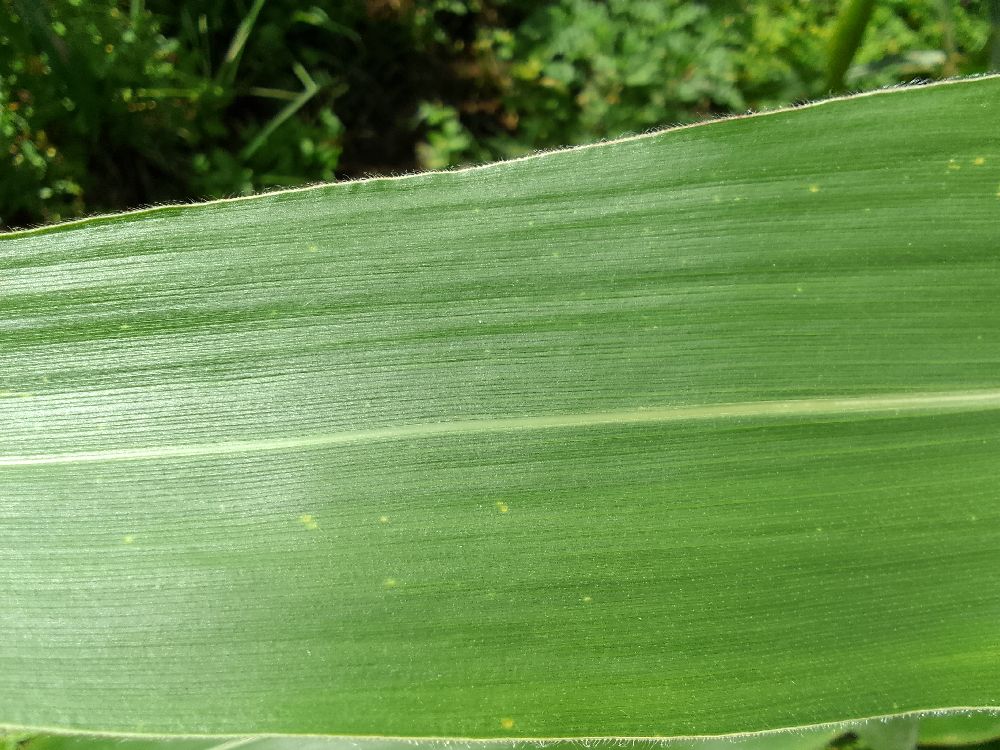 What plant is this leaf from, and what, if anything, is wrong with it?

maize, healthy
